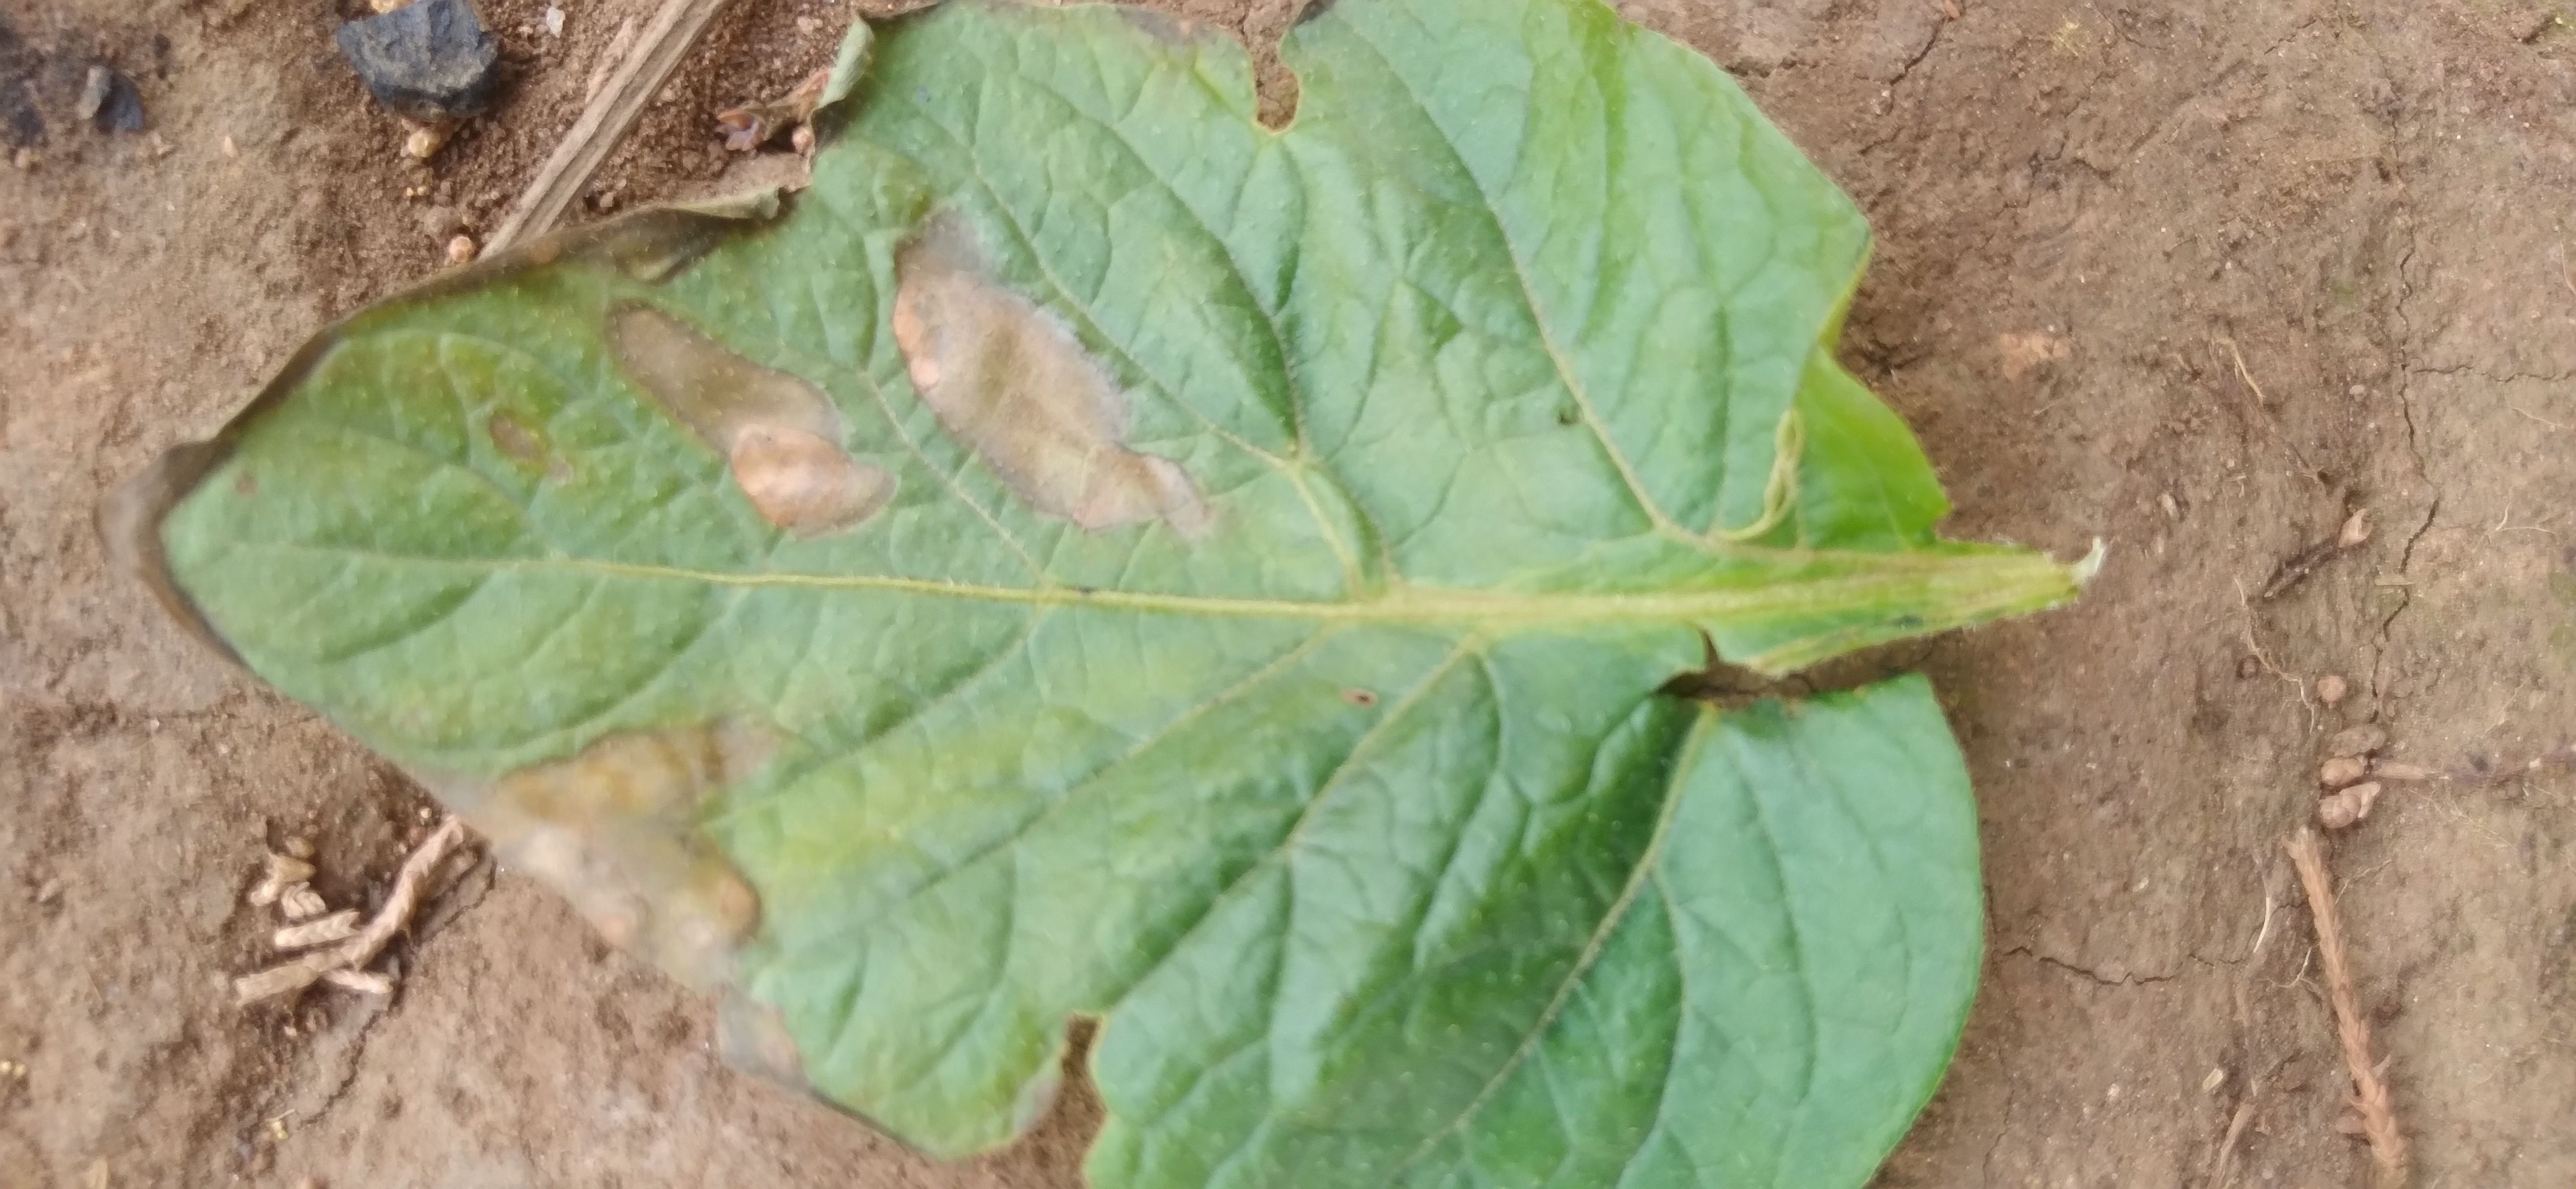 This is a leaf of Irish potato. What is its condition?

early blight
